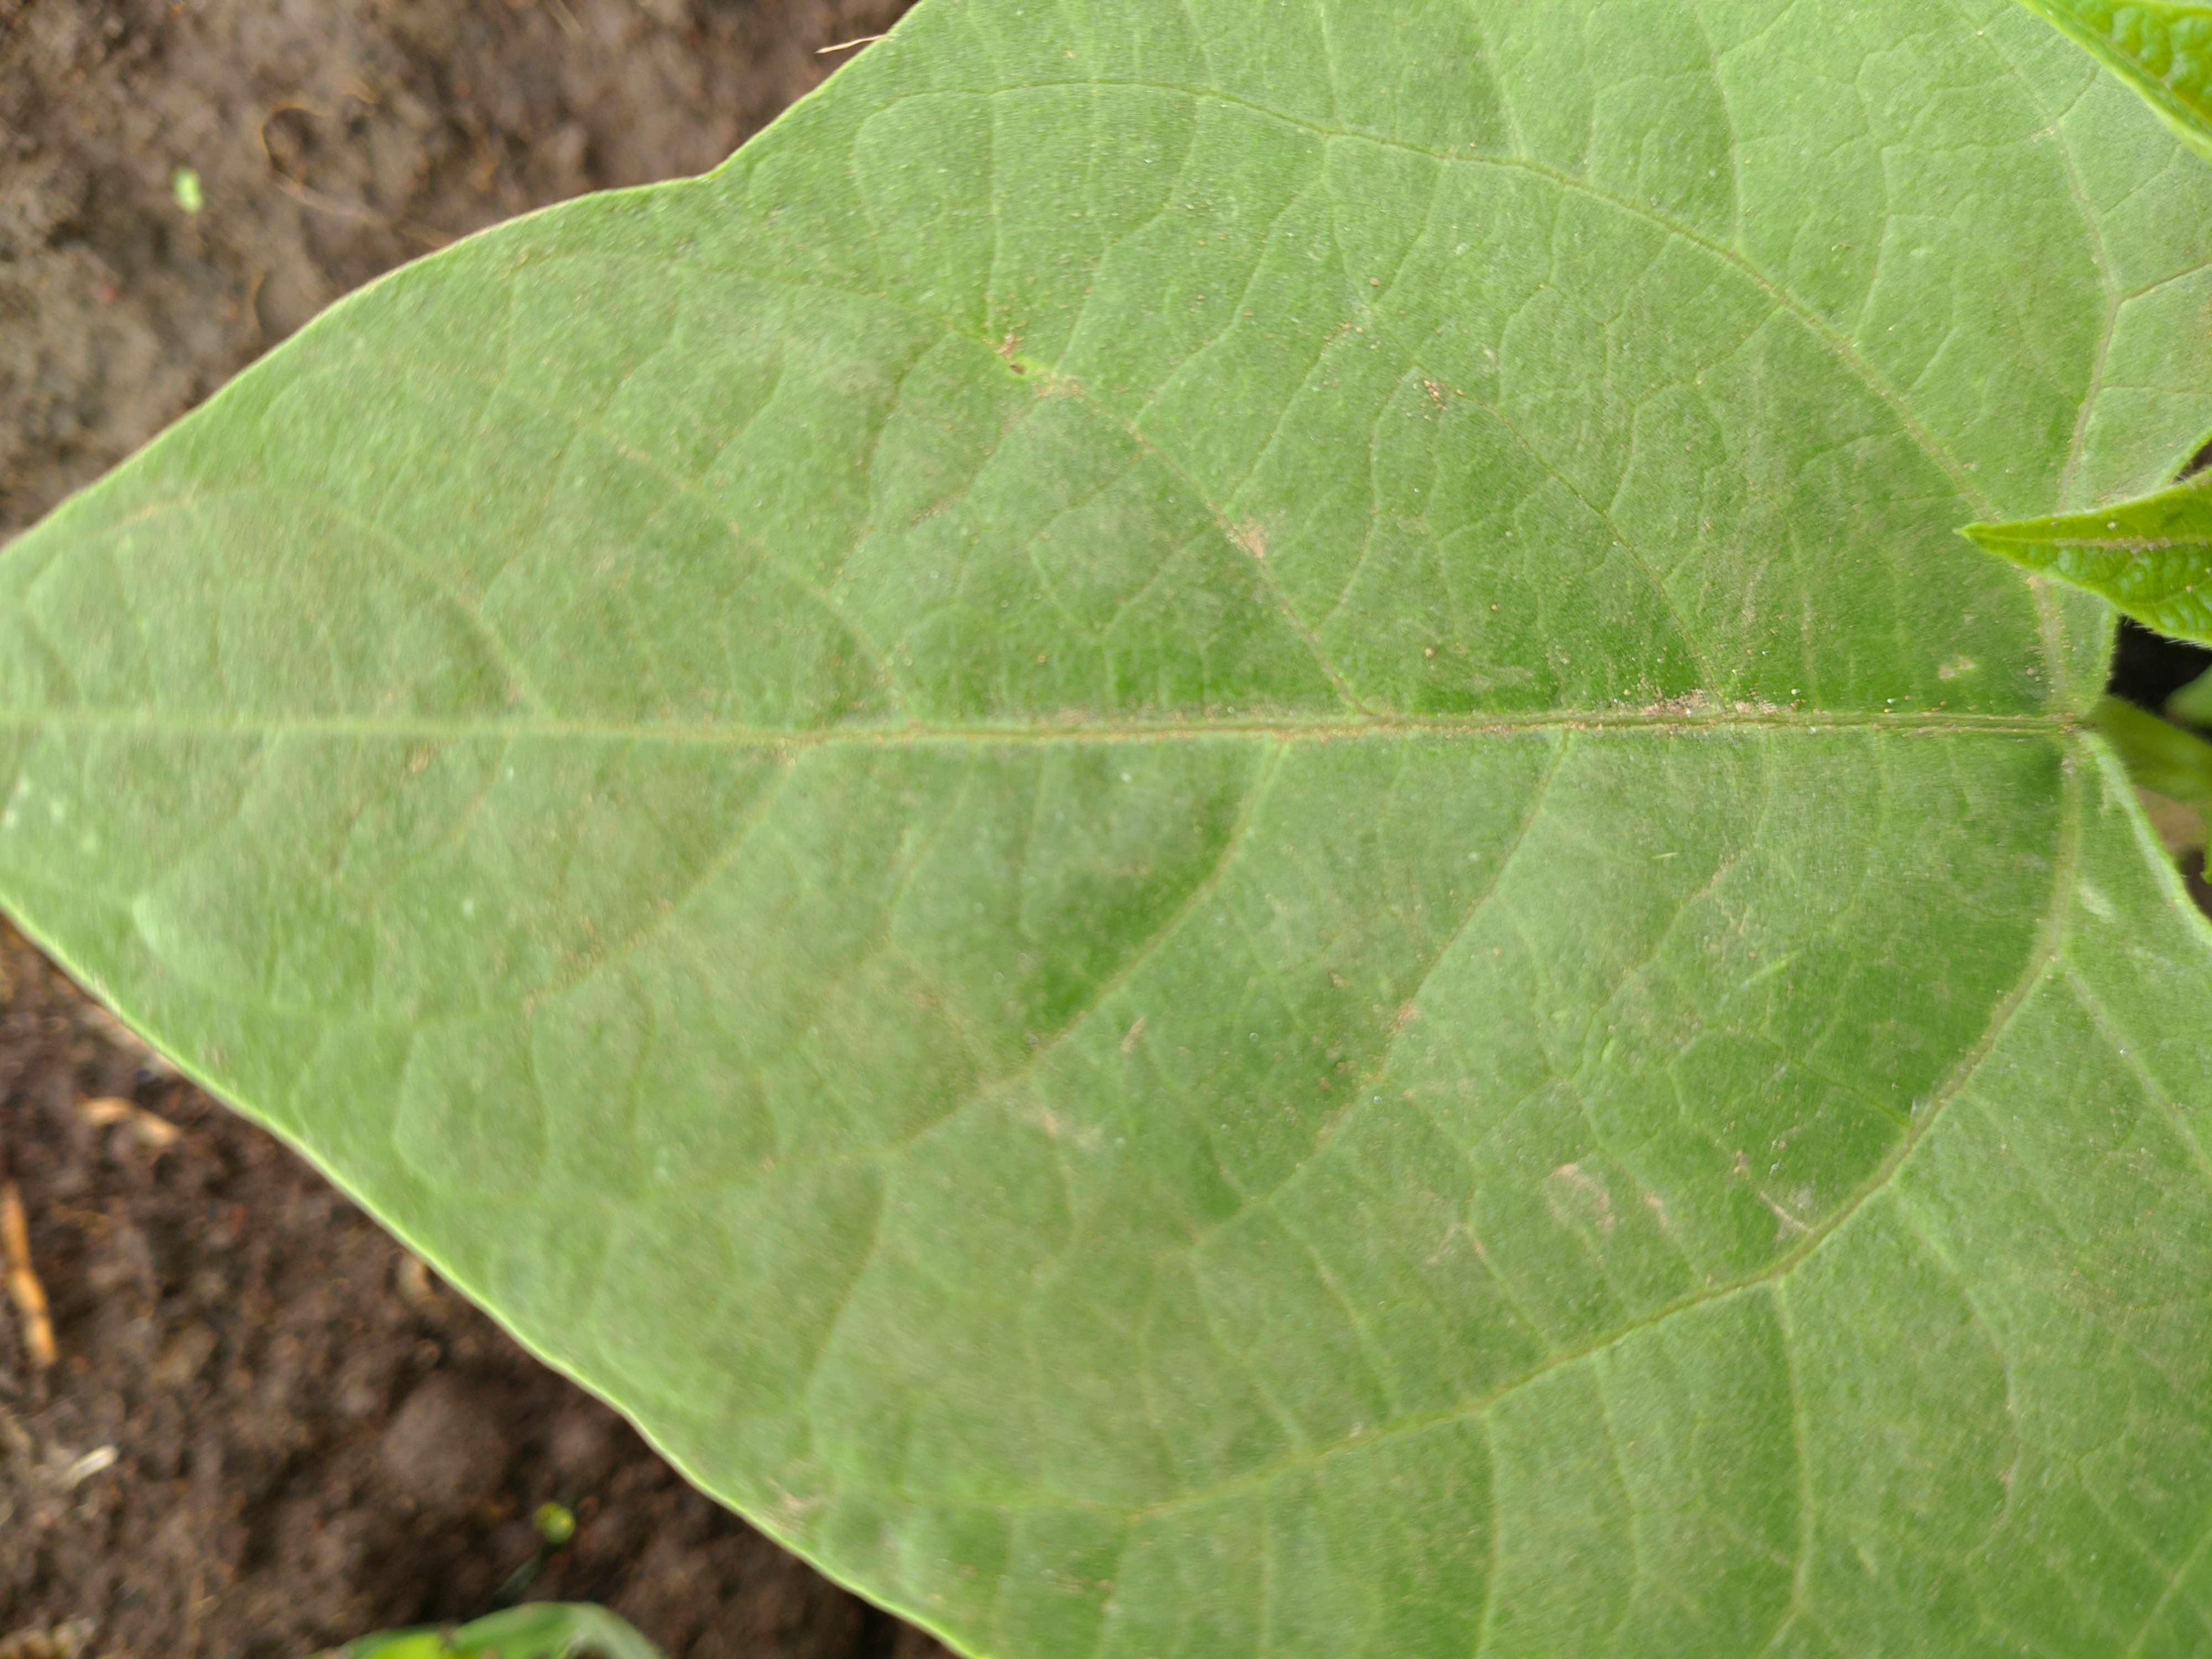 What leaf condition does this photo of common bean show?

healthy
